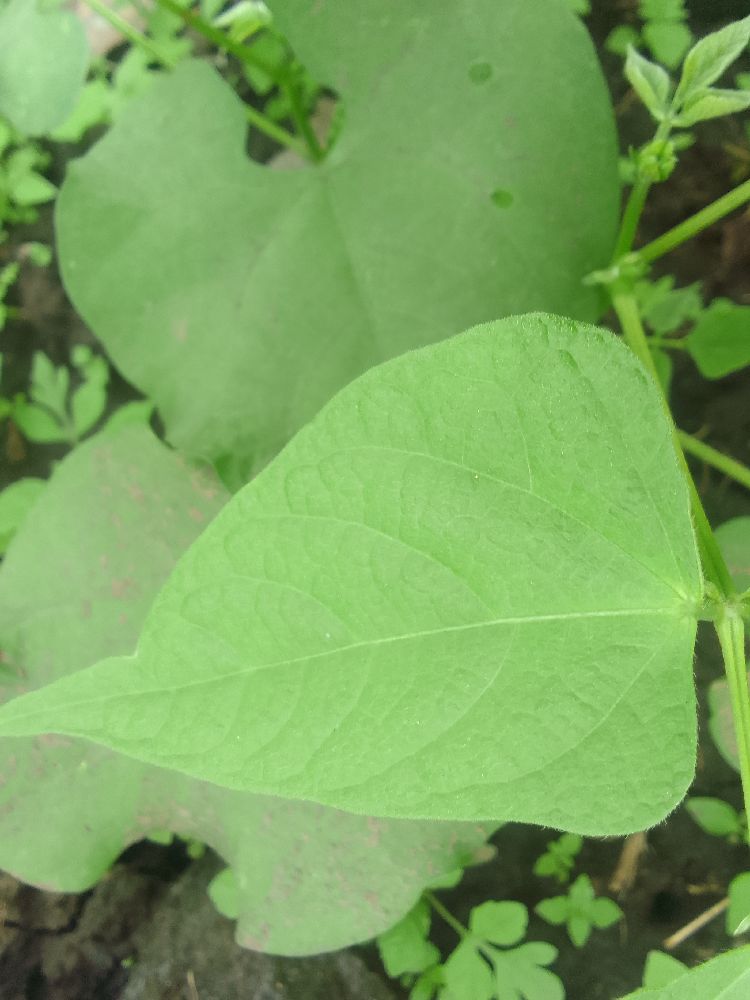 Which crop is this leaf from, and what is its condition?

common bean, healthy
